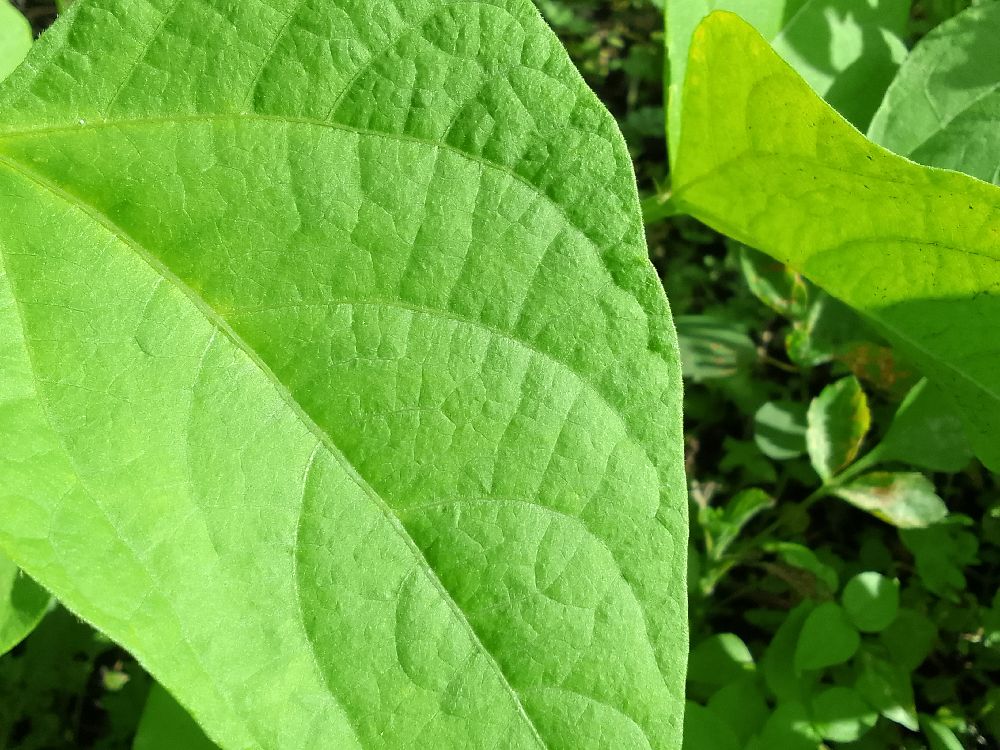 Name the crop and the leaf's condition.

common bean, healthy
